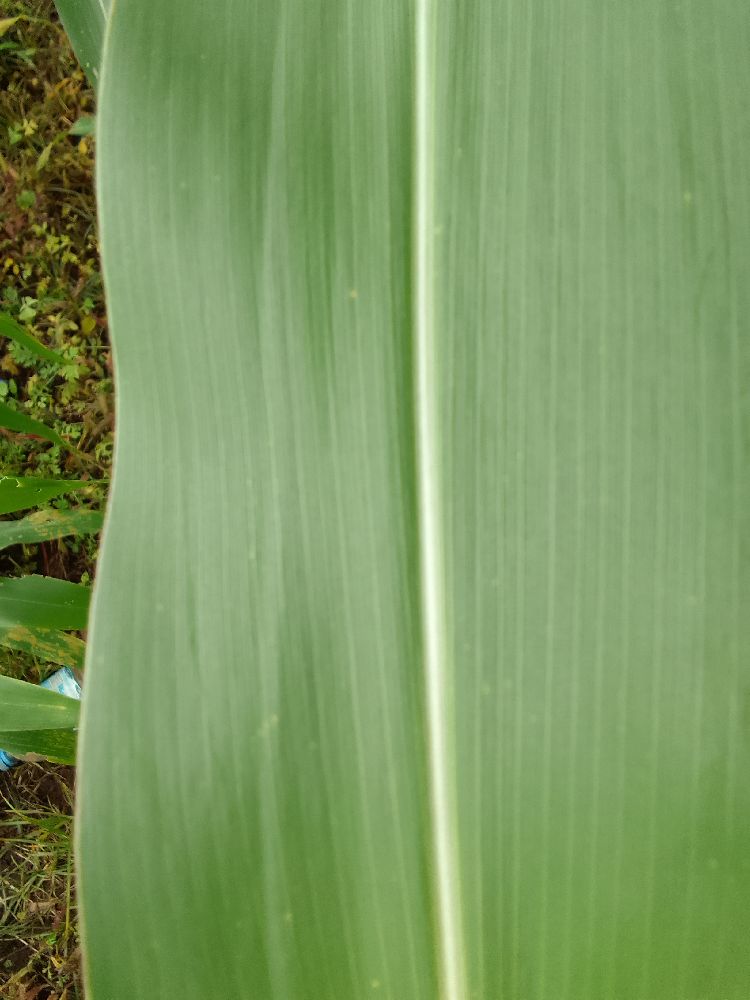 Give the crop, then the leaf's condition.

maize, healthy
